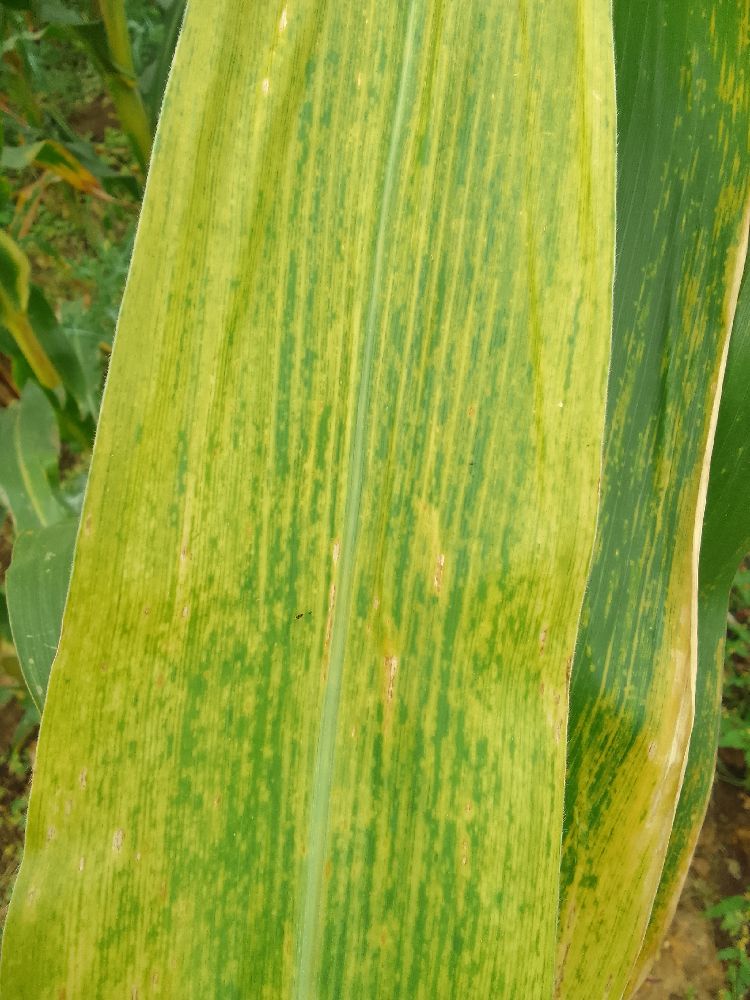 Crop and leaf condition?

maize, maize lethal necrosis
